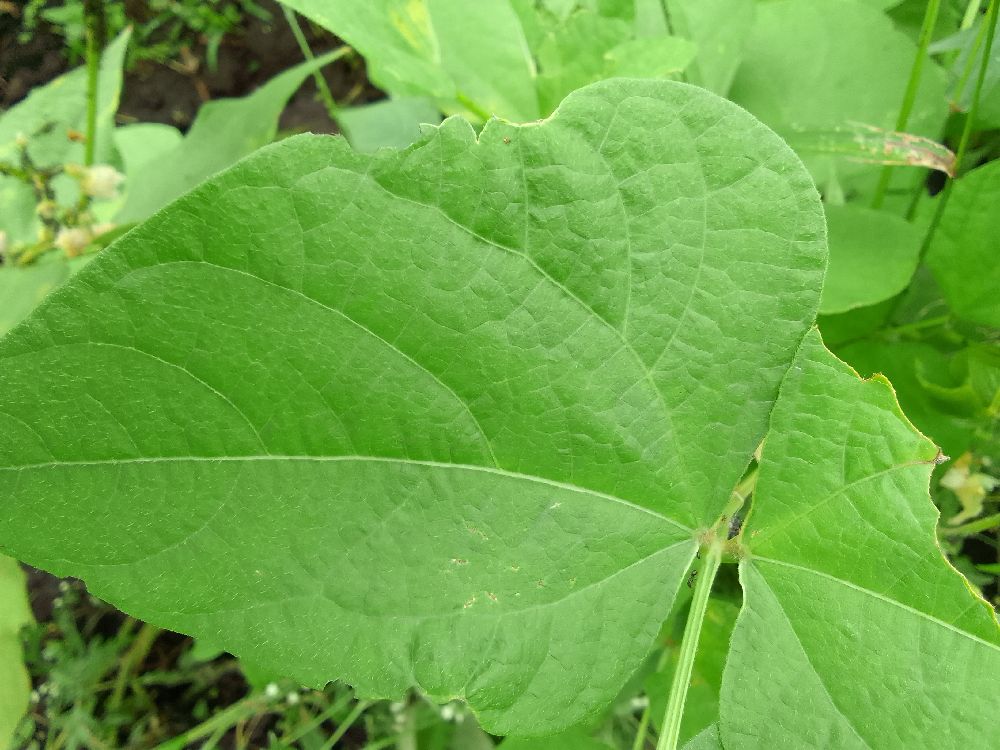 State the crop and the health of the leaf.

common bean, healthy
